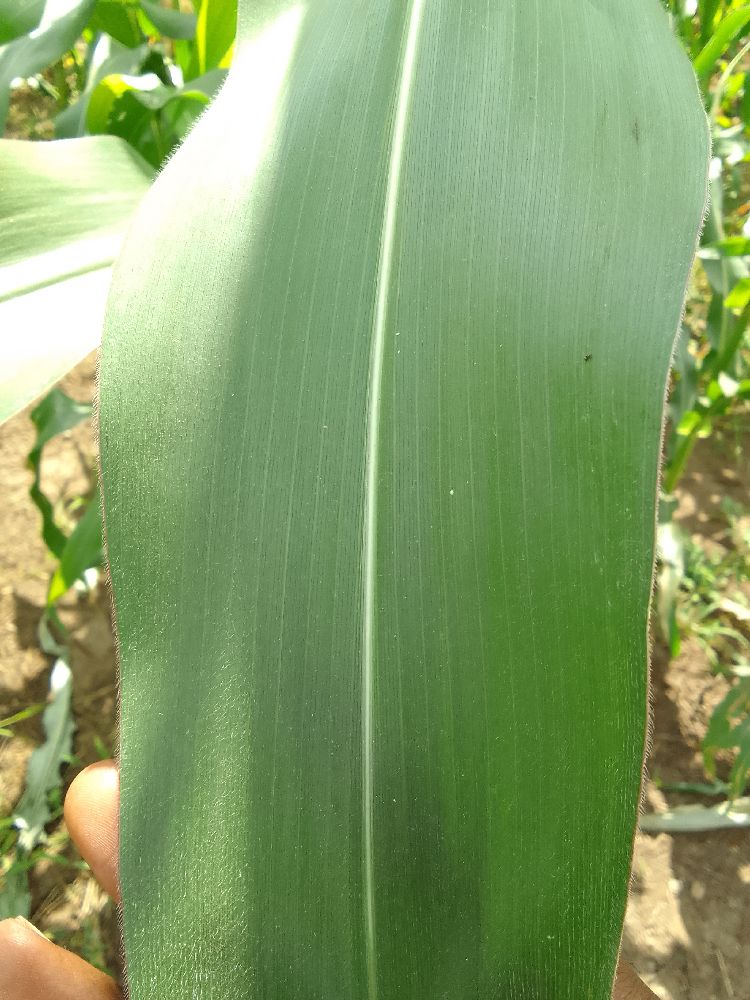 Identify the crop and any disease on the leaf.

maize, healthy
